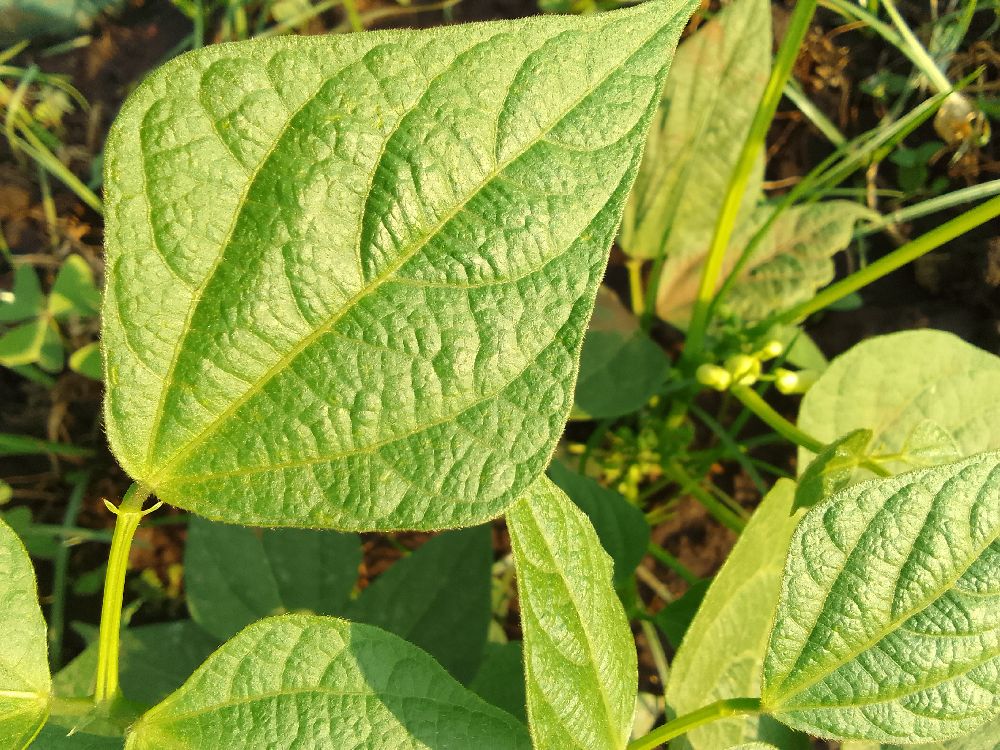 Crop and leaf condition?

common bean, healthy
